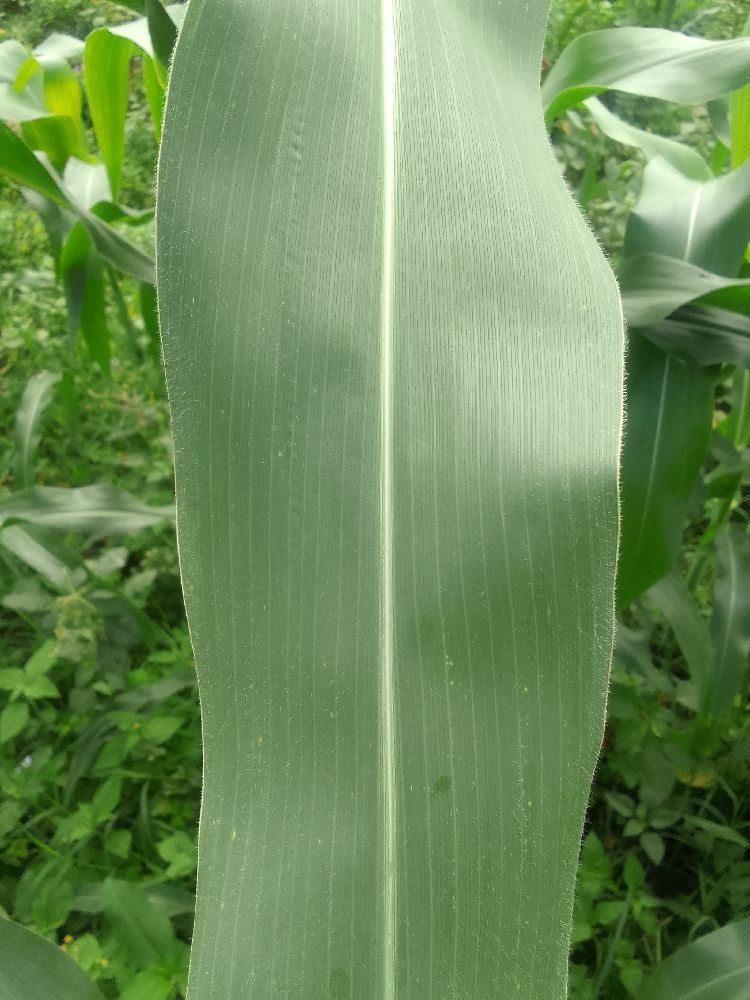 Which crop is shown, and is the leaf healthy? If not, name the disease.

maize, healthy
